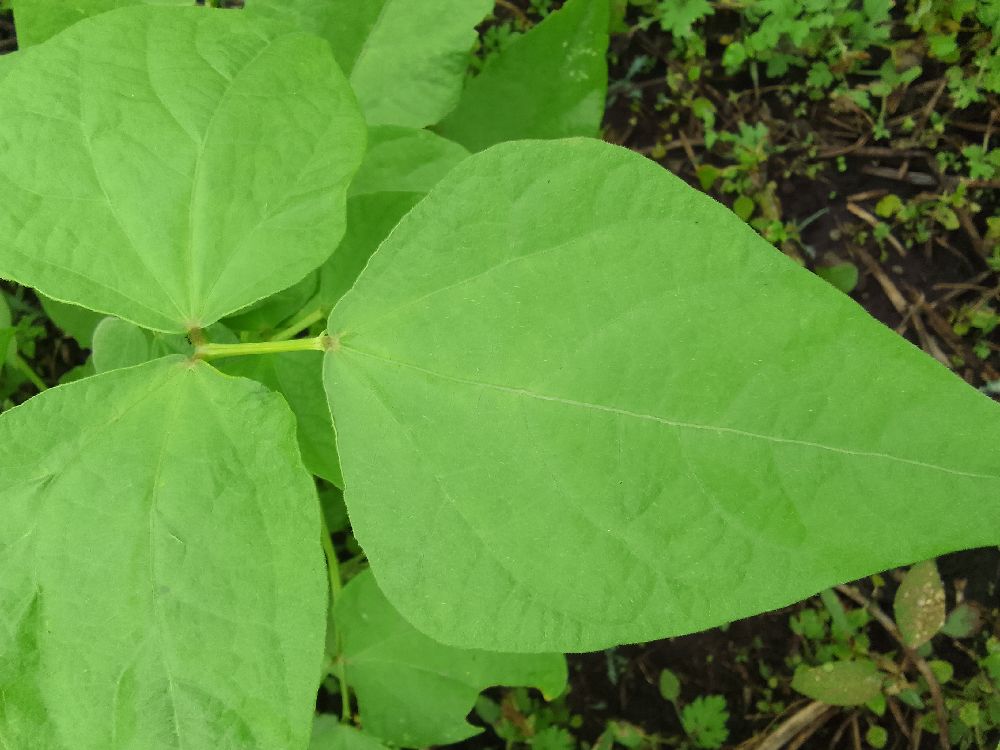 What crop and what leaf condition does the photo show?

common bean, healthy
